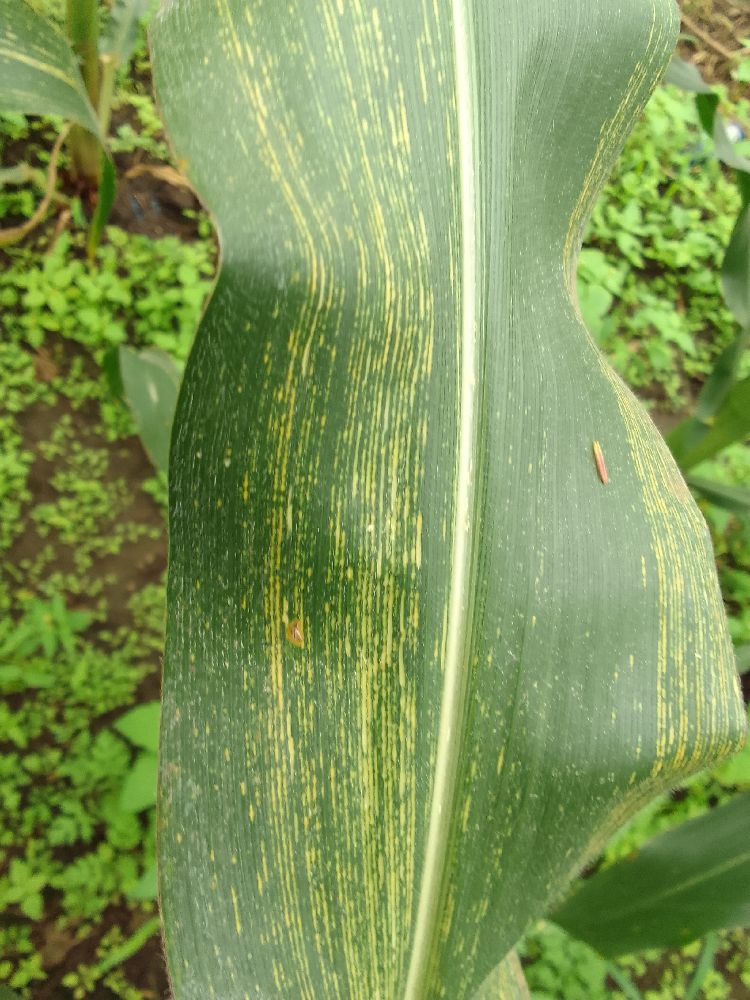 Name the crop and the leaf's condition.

maize, maize streak virus
